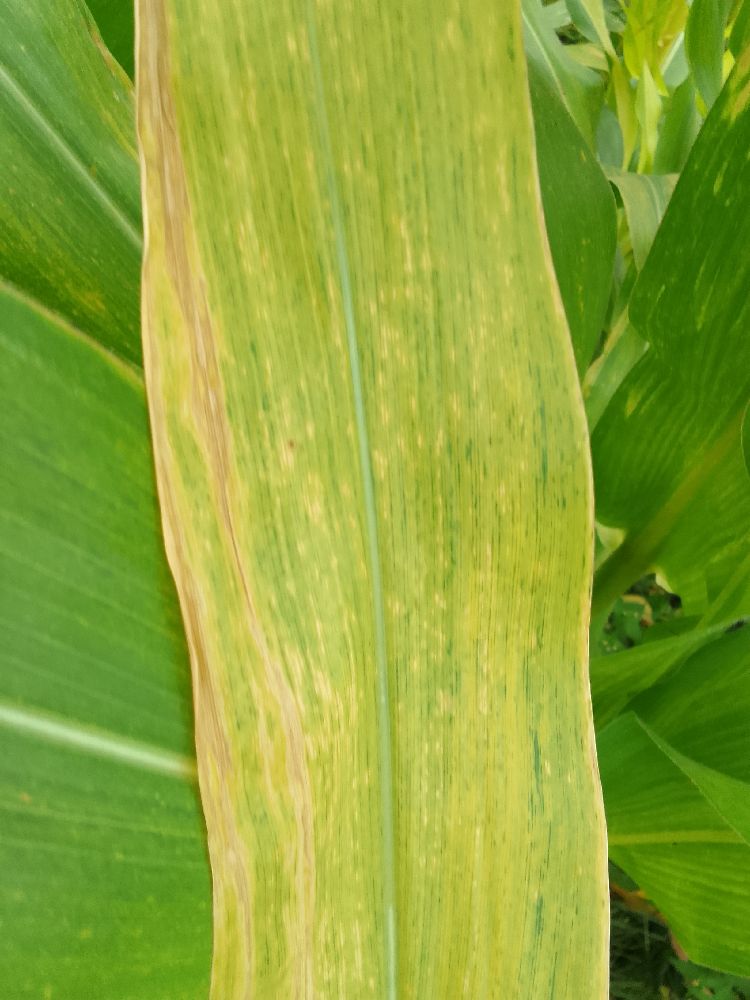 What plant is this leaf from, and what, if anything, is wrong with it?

maize, maize lethal necrosis
